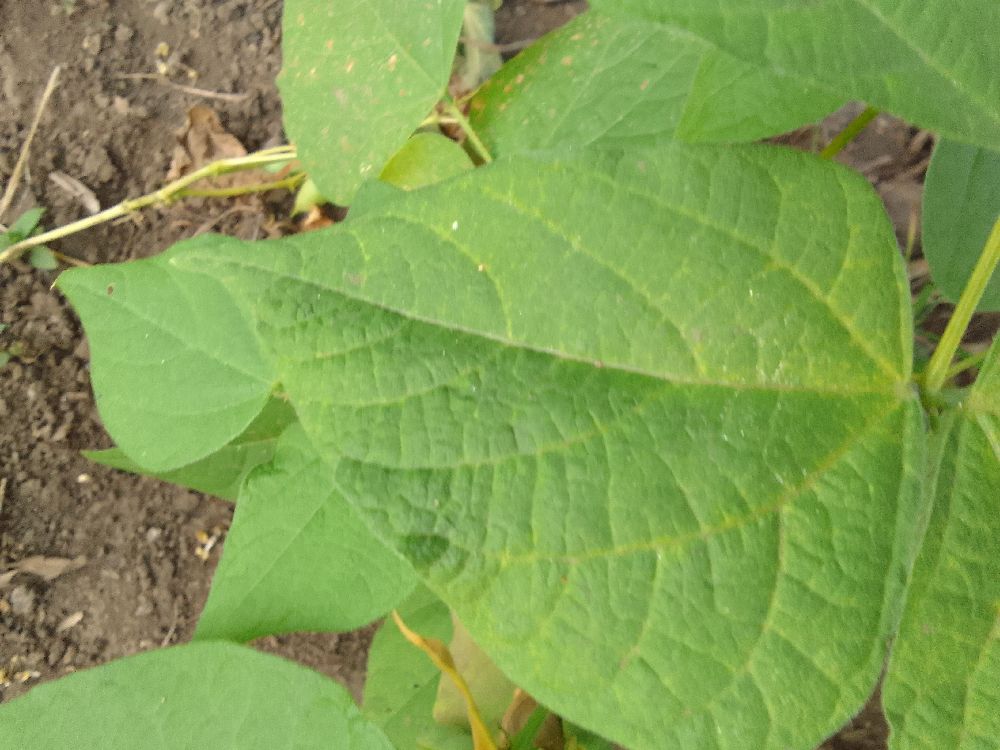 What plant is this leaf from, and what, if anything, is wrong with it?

common bean, healthy
